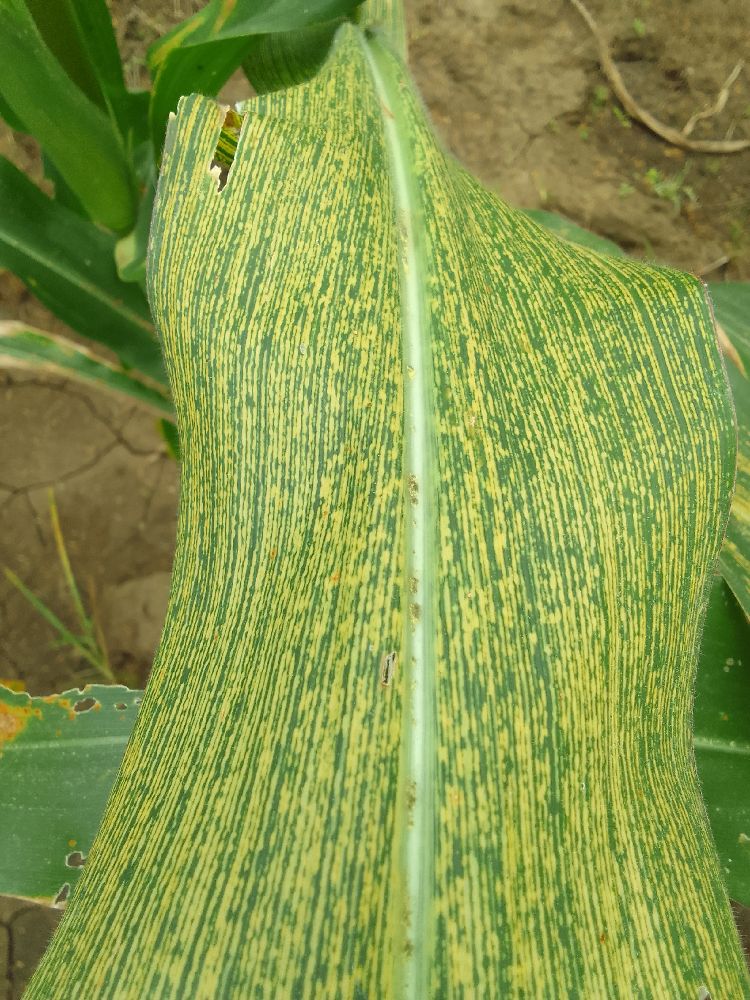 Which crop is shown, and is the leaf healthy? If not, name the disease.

maize, maize streak virus
